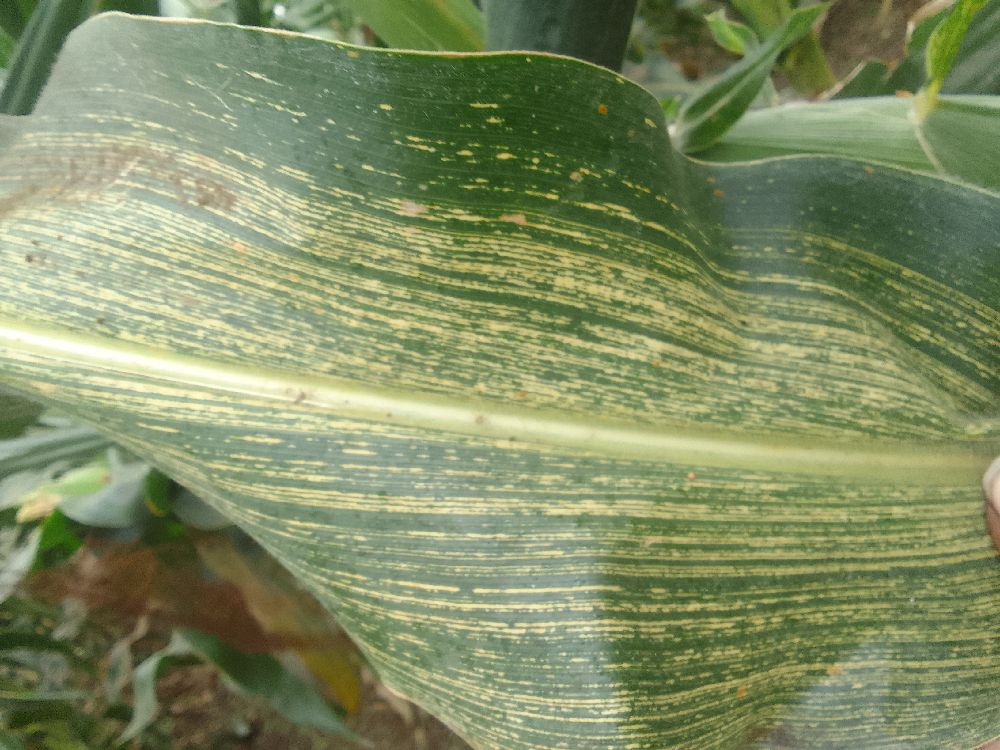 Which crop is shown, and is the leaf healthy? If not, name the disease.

maize, maize streak virus
